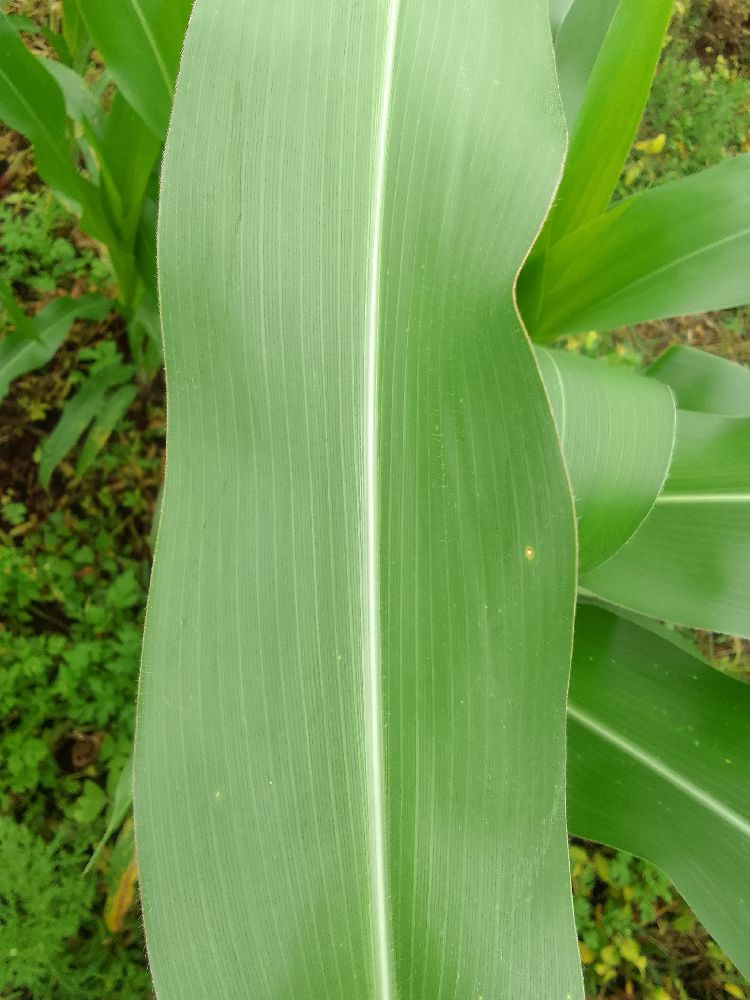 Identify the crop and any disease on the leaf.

maize, healthy
